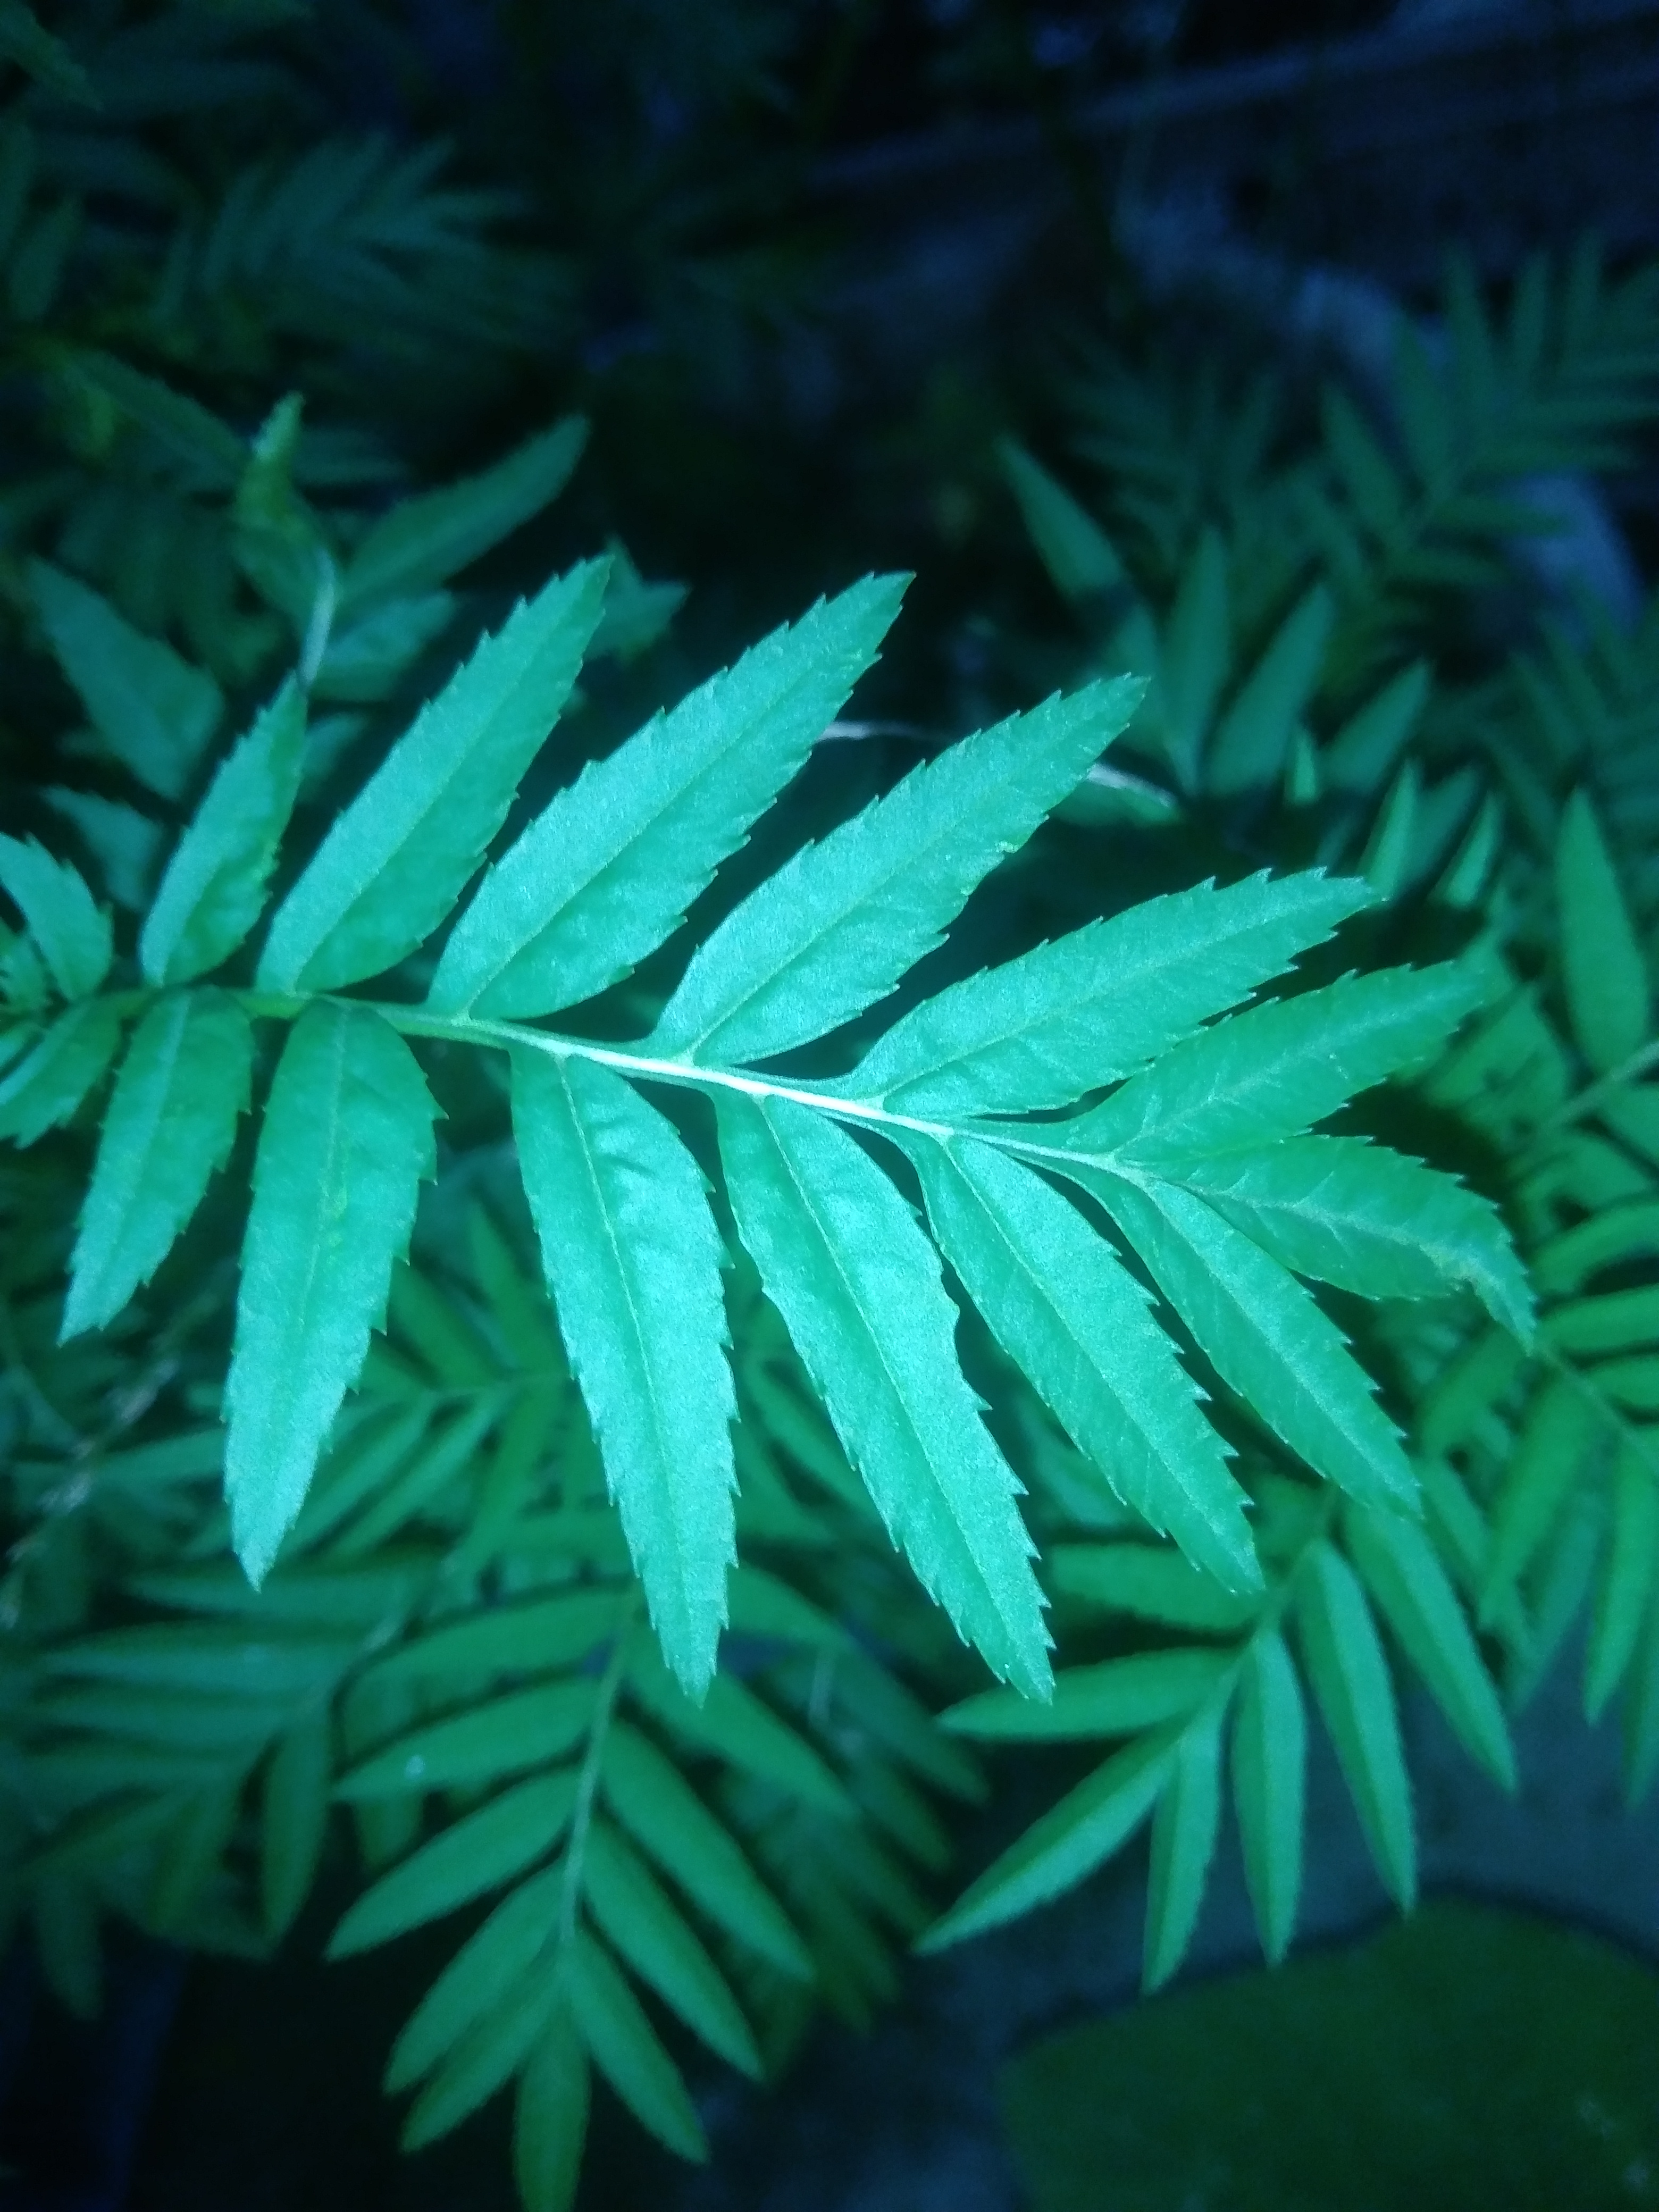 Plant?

marigold
